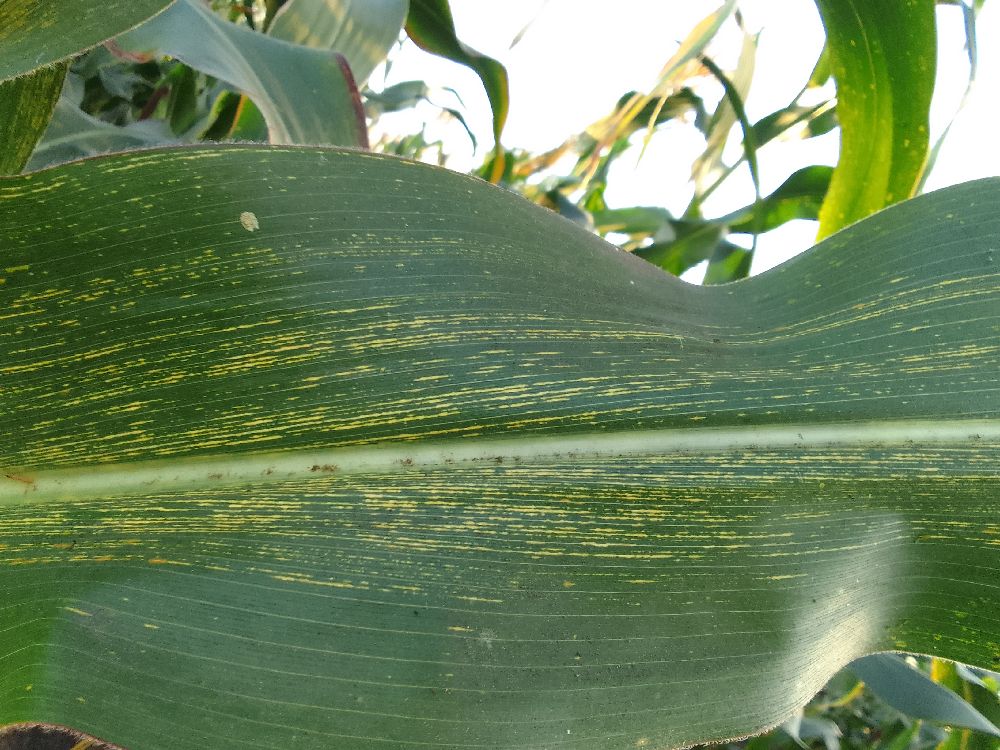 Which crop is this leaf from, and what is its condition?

maize, maize streak virus
